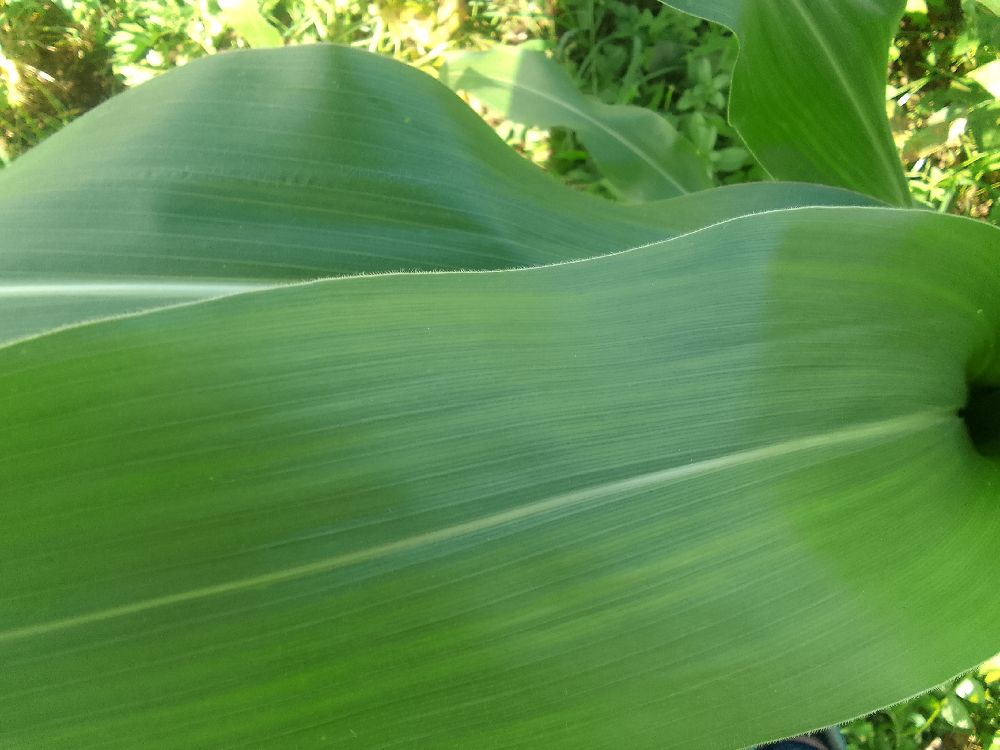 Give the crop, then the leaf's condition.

maize, healthy
